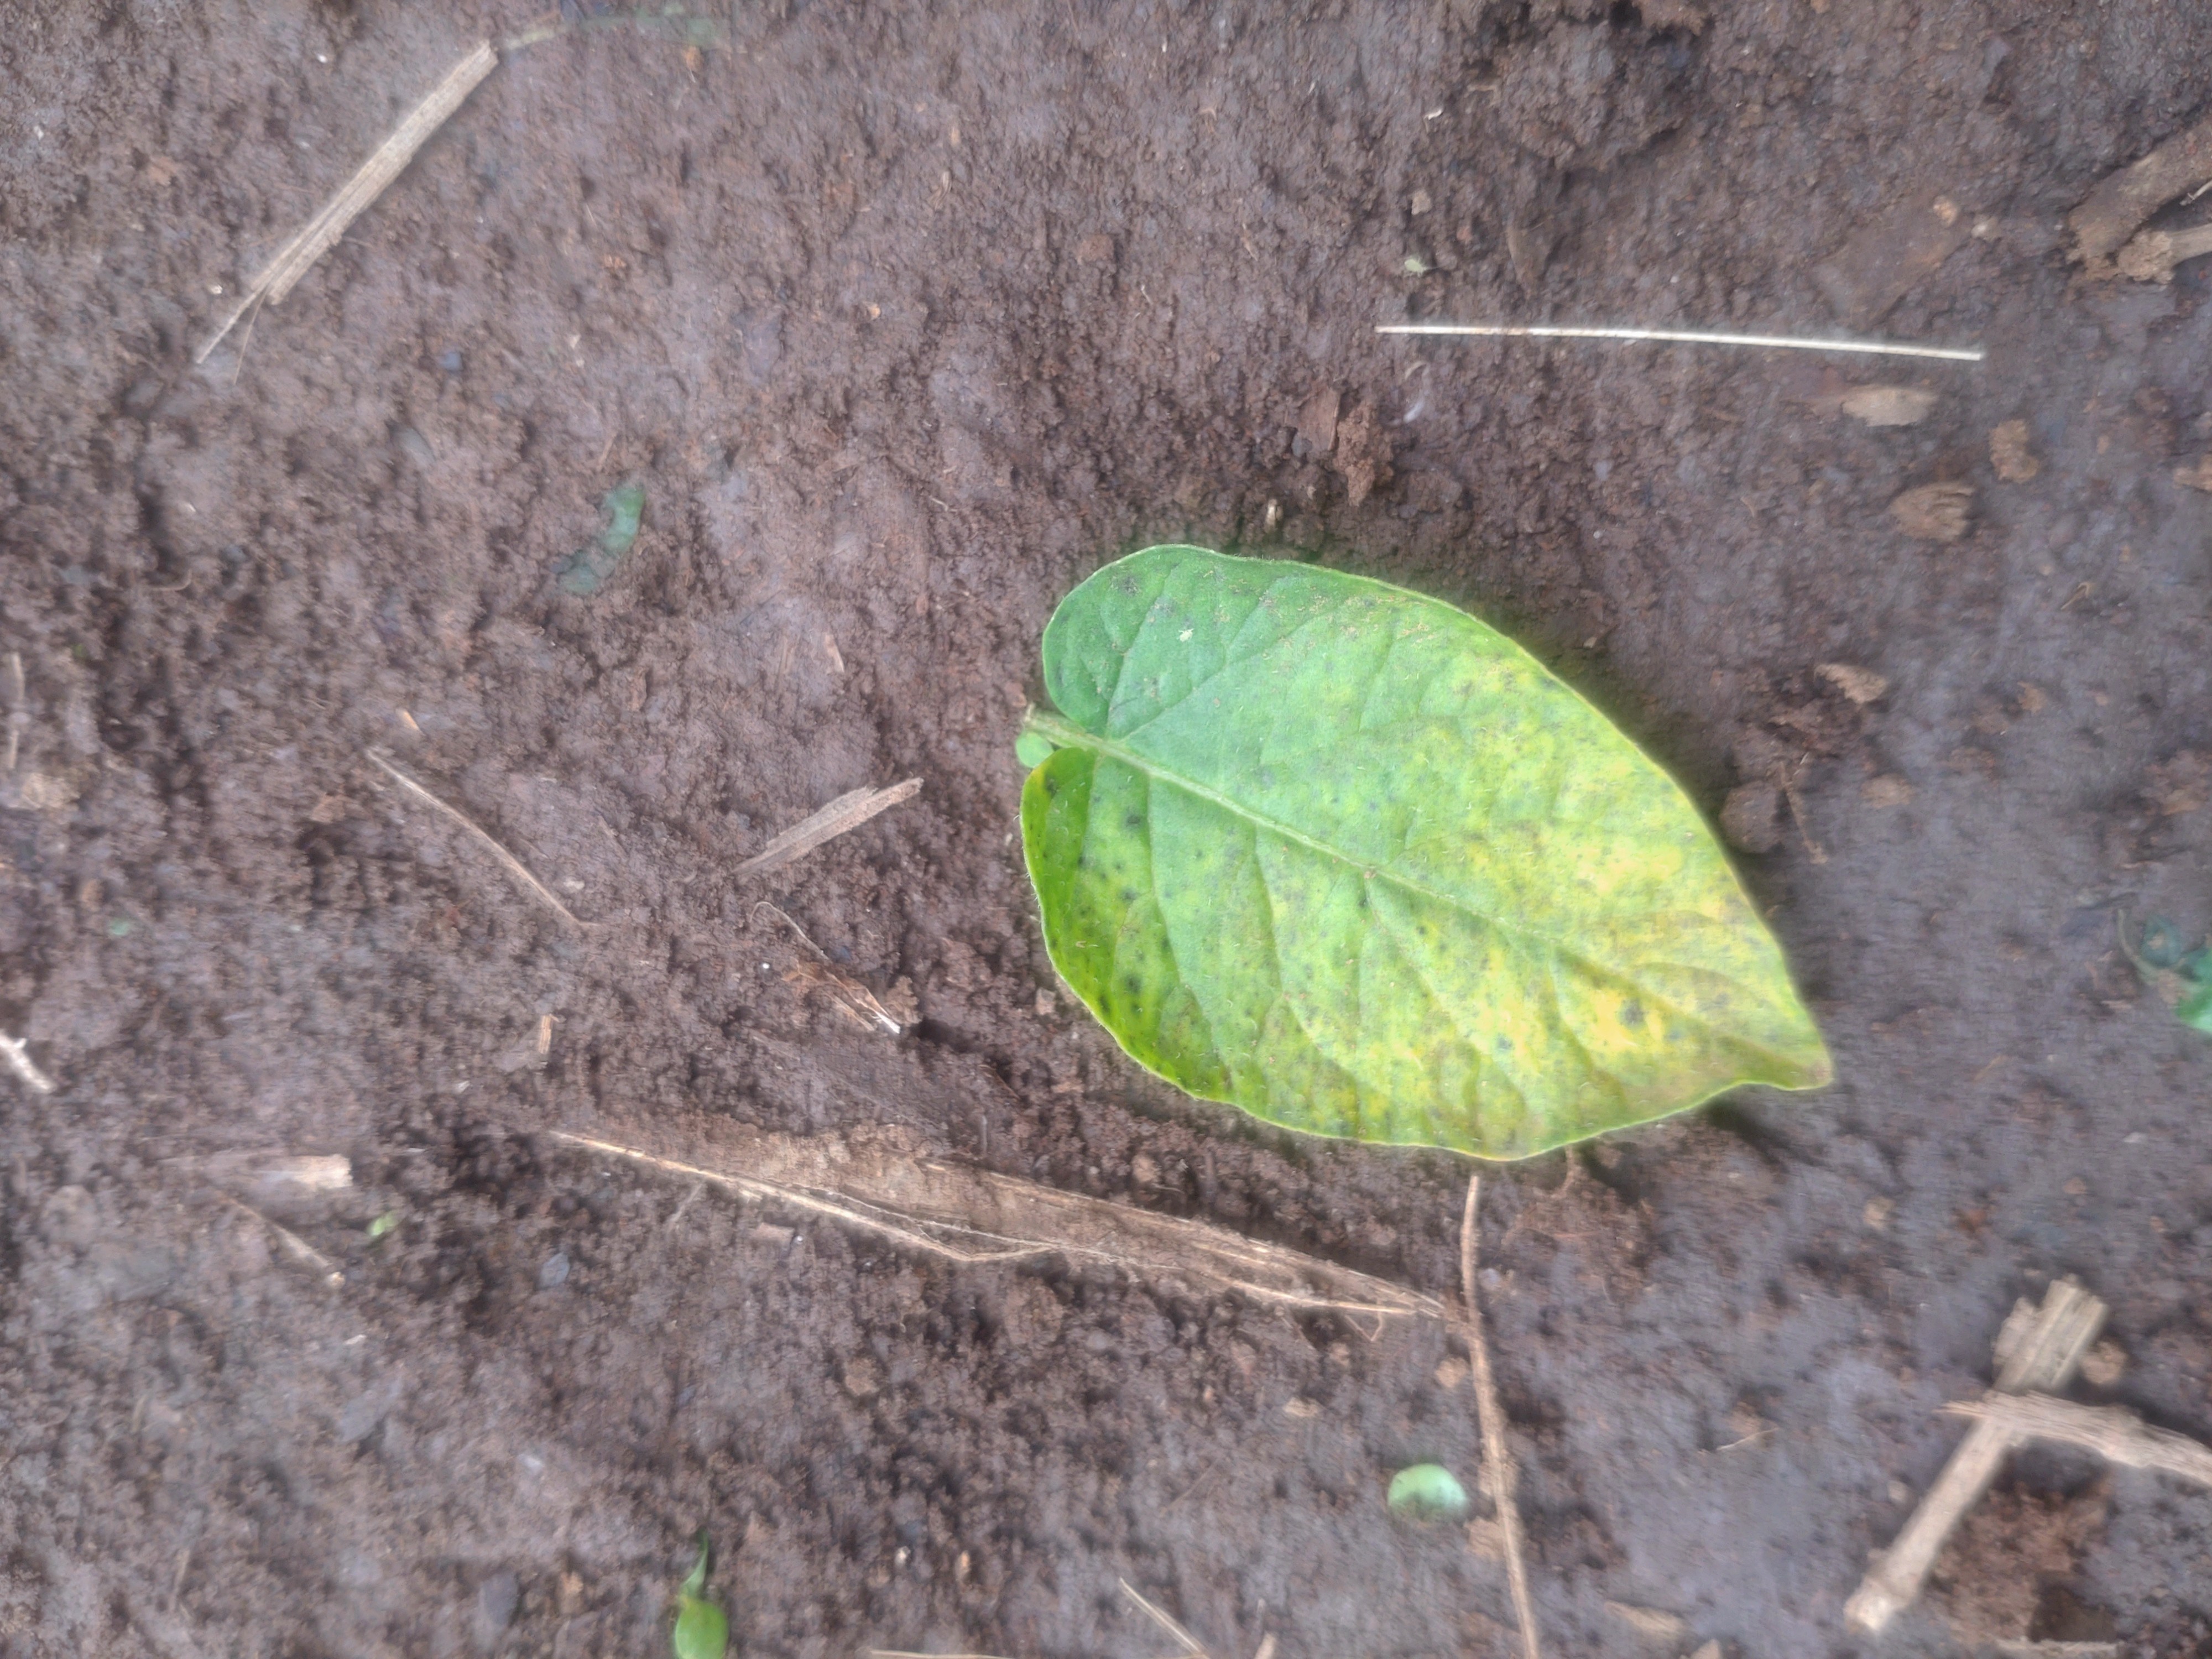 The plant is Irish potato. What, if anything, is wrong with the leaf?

late blight
